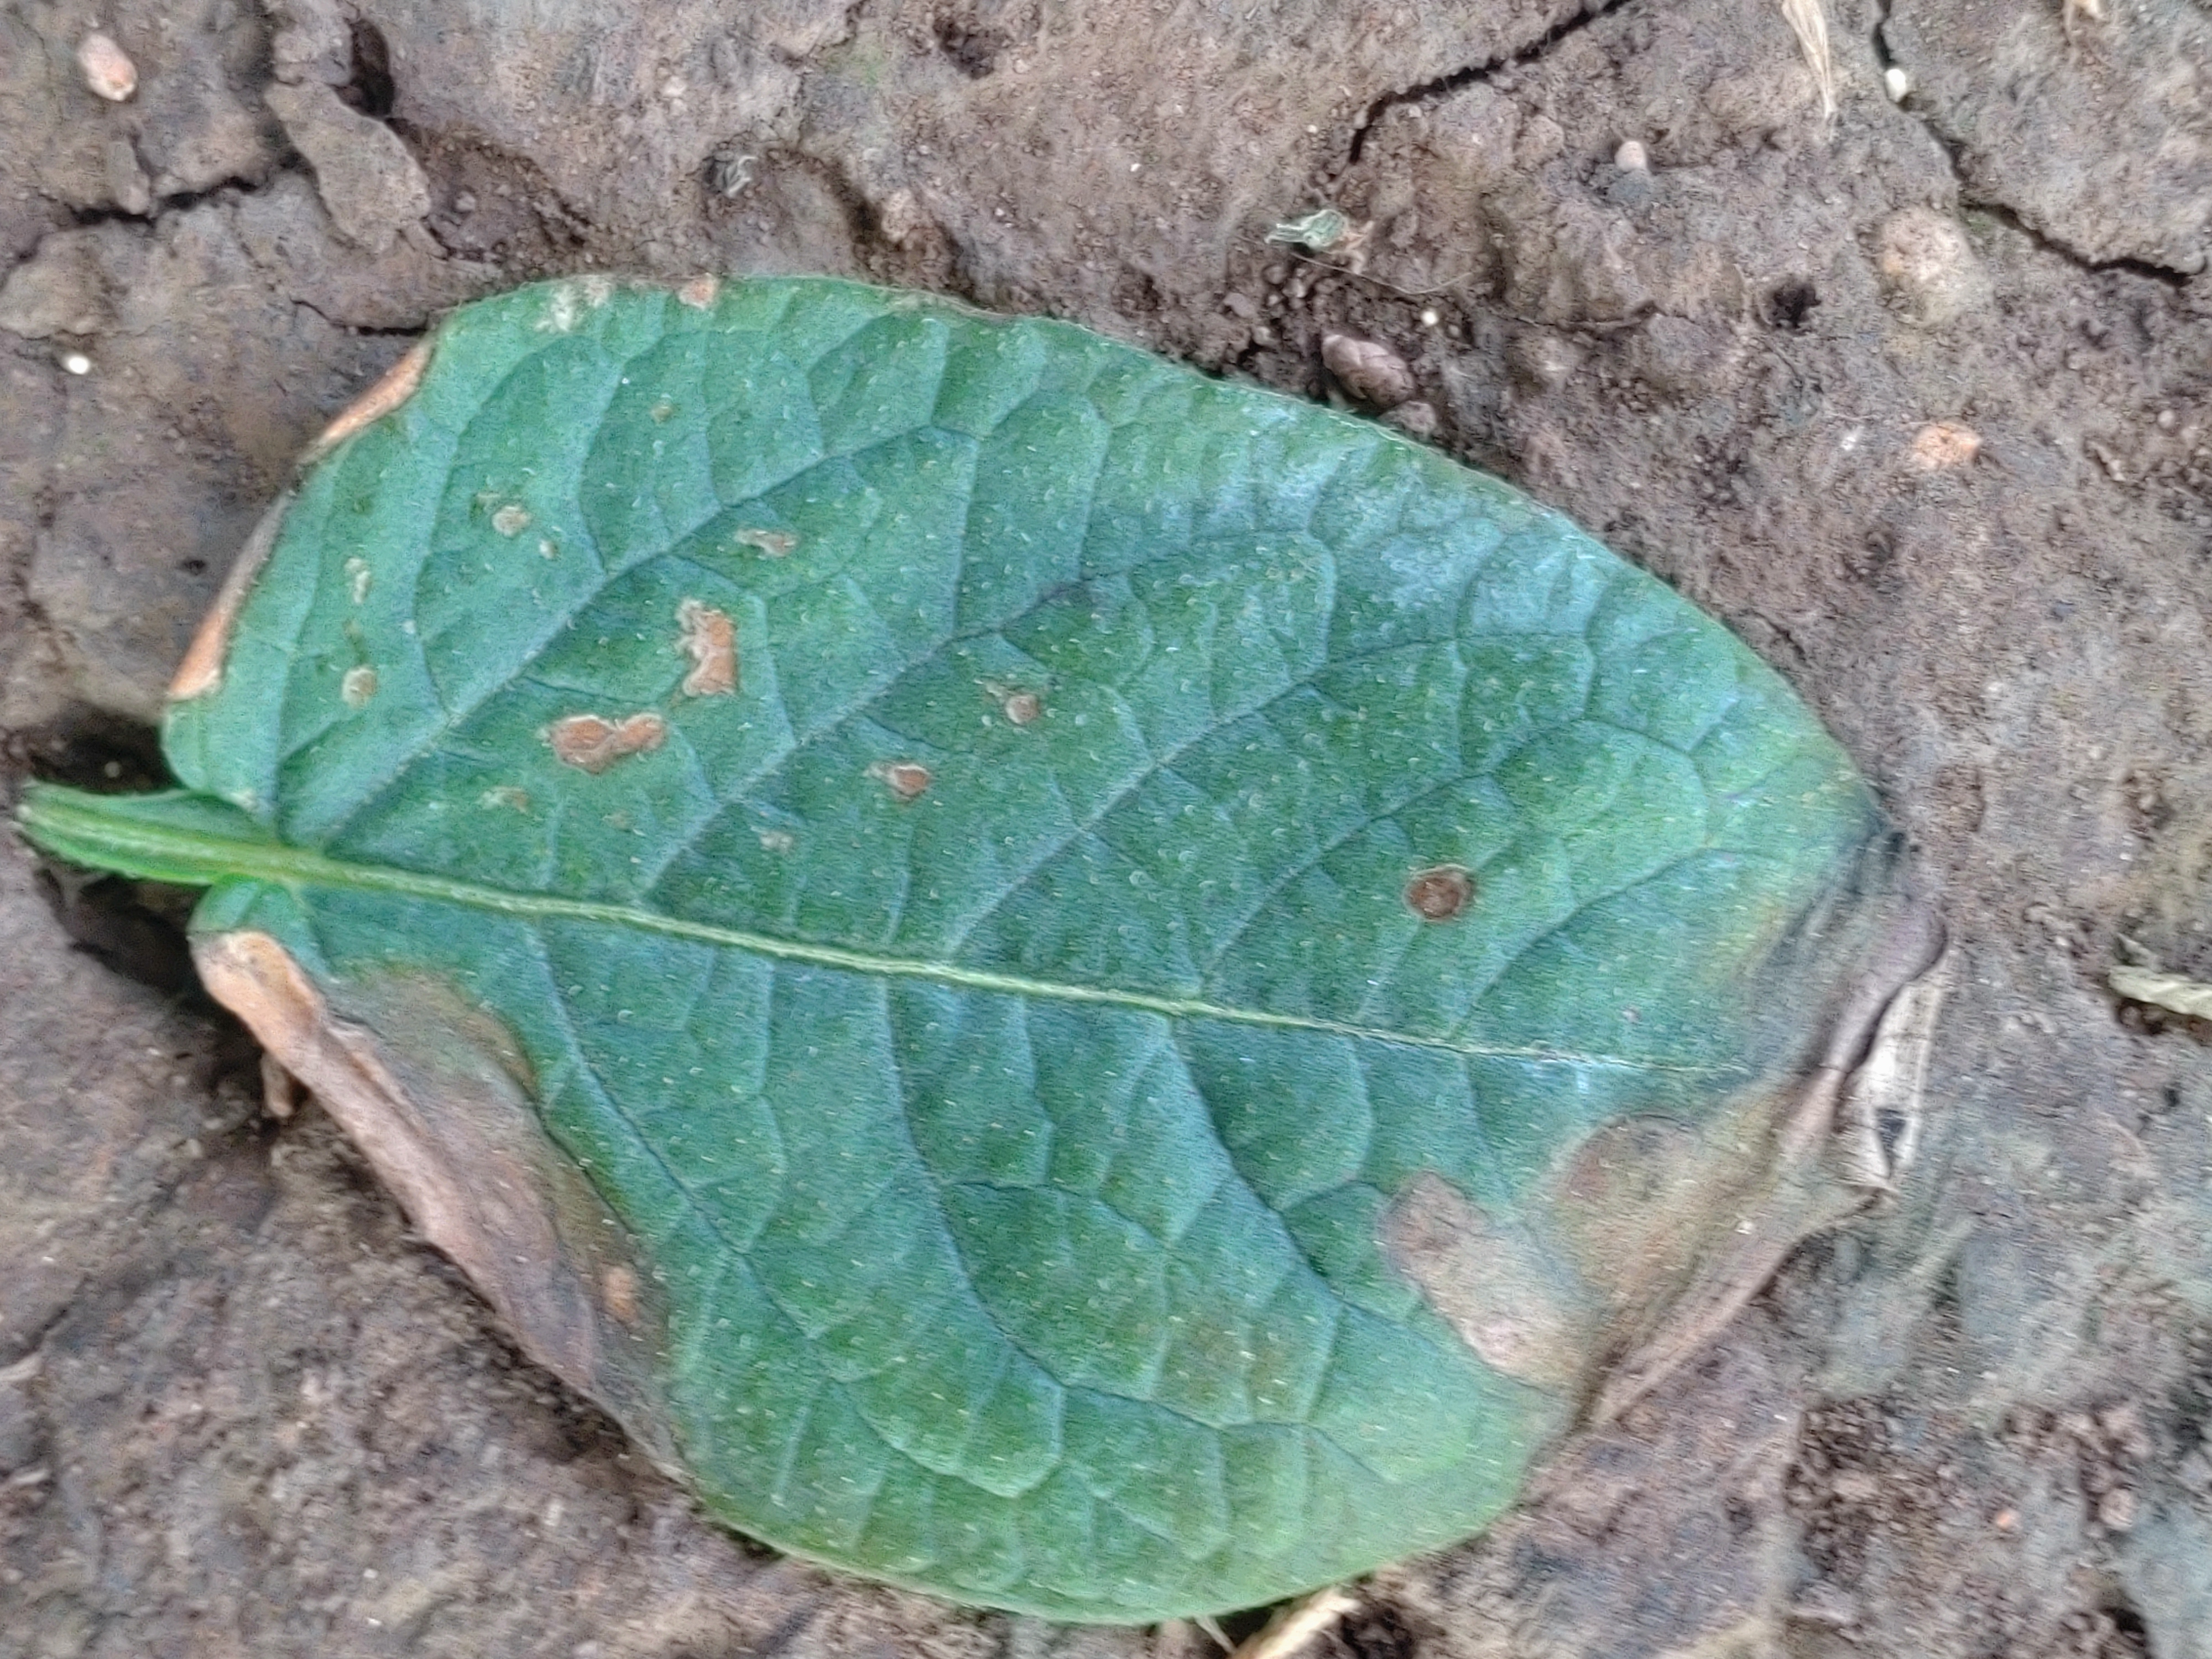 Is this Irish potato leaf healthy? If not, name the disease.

early blight
